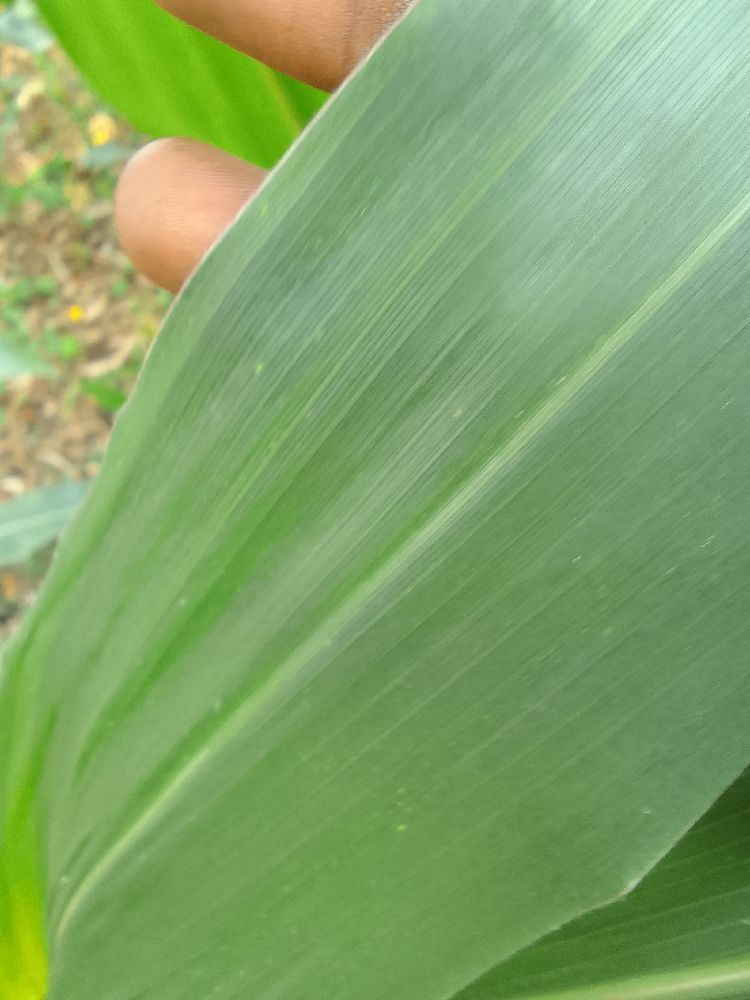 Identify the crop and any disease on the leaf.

maize, healthy
